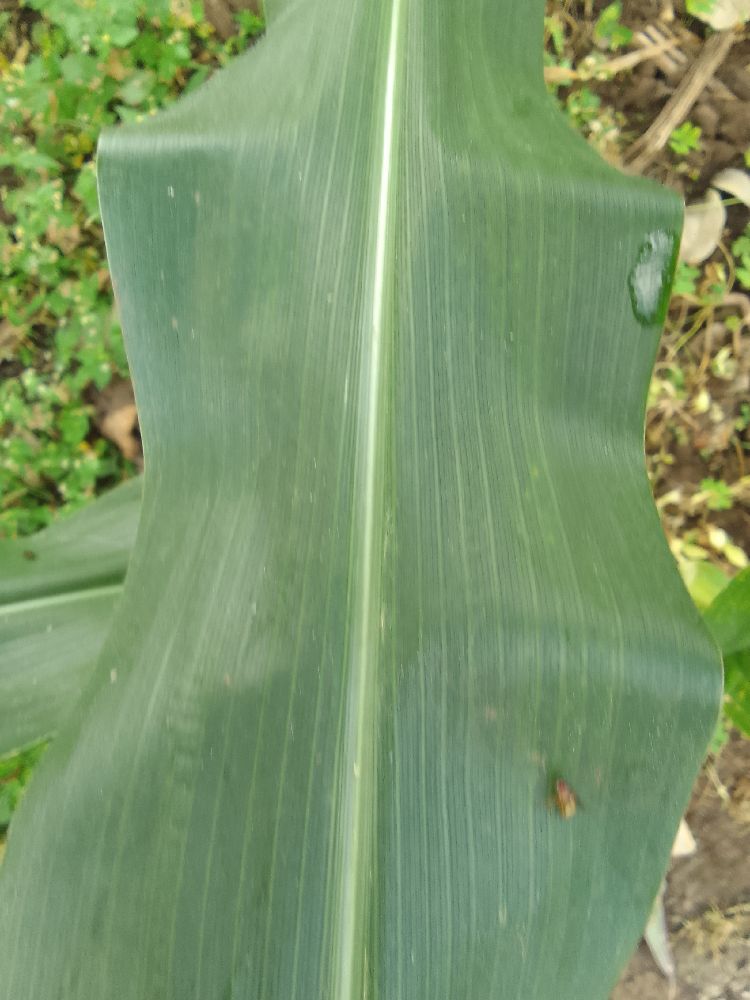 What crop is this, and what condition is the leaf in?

maize, healthy
